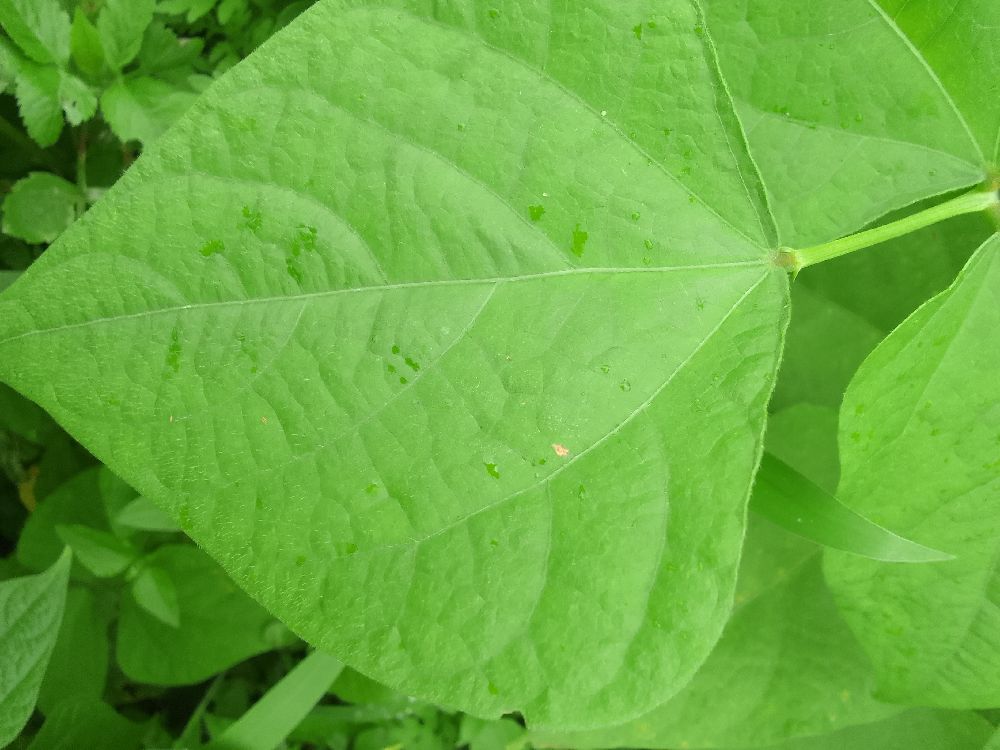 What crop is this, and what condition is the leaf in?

common bean, healthy
